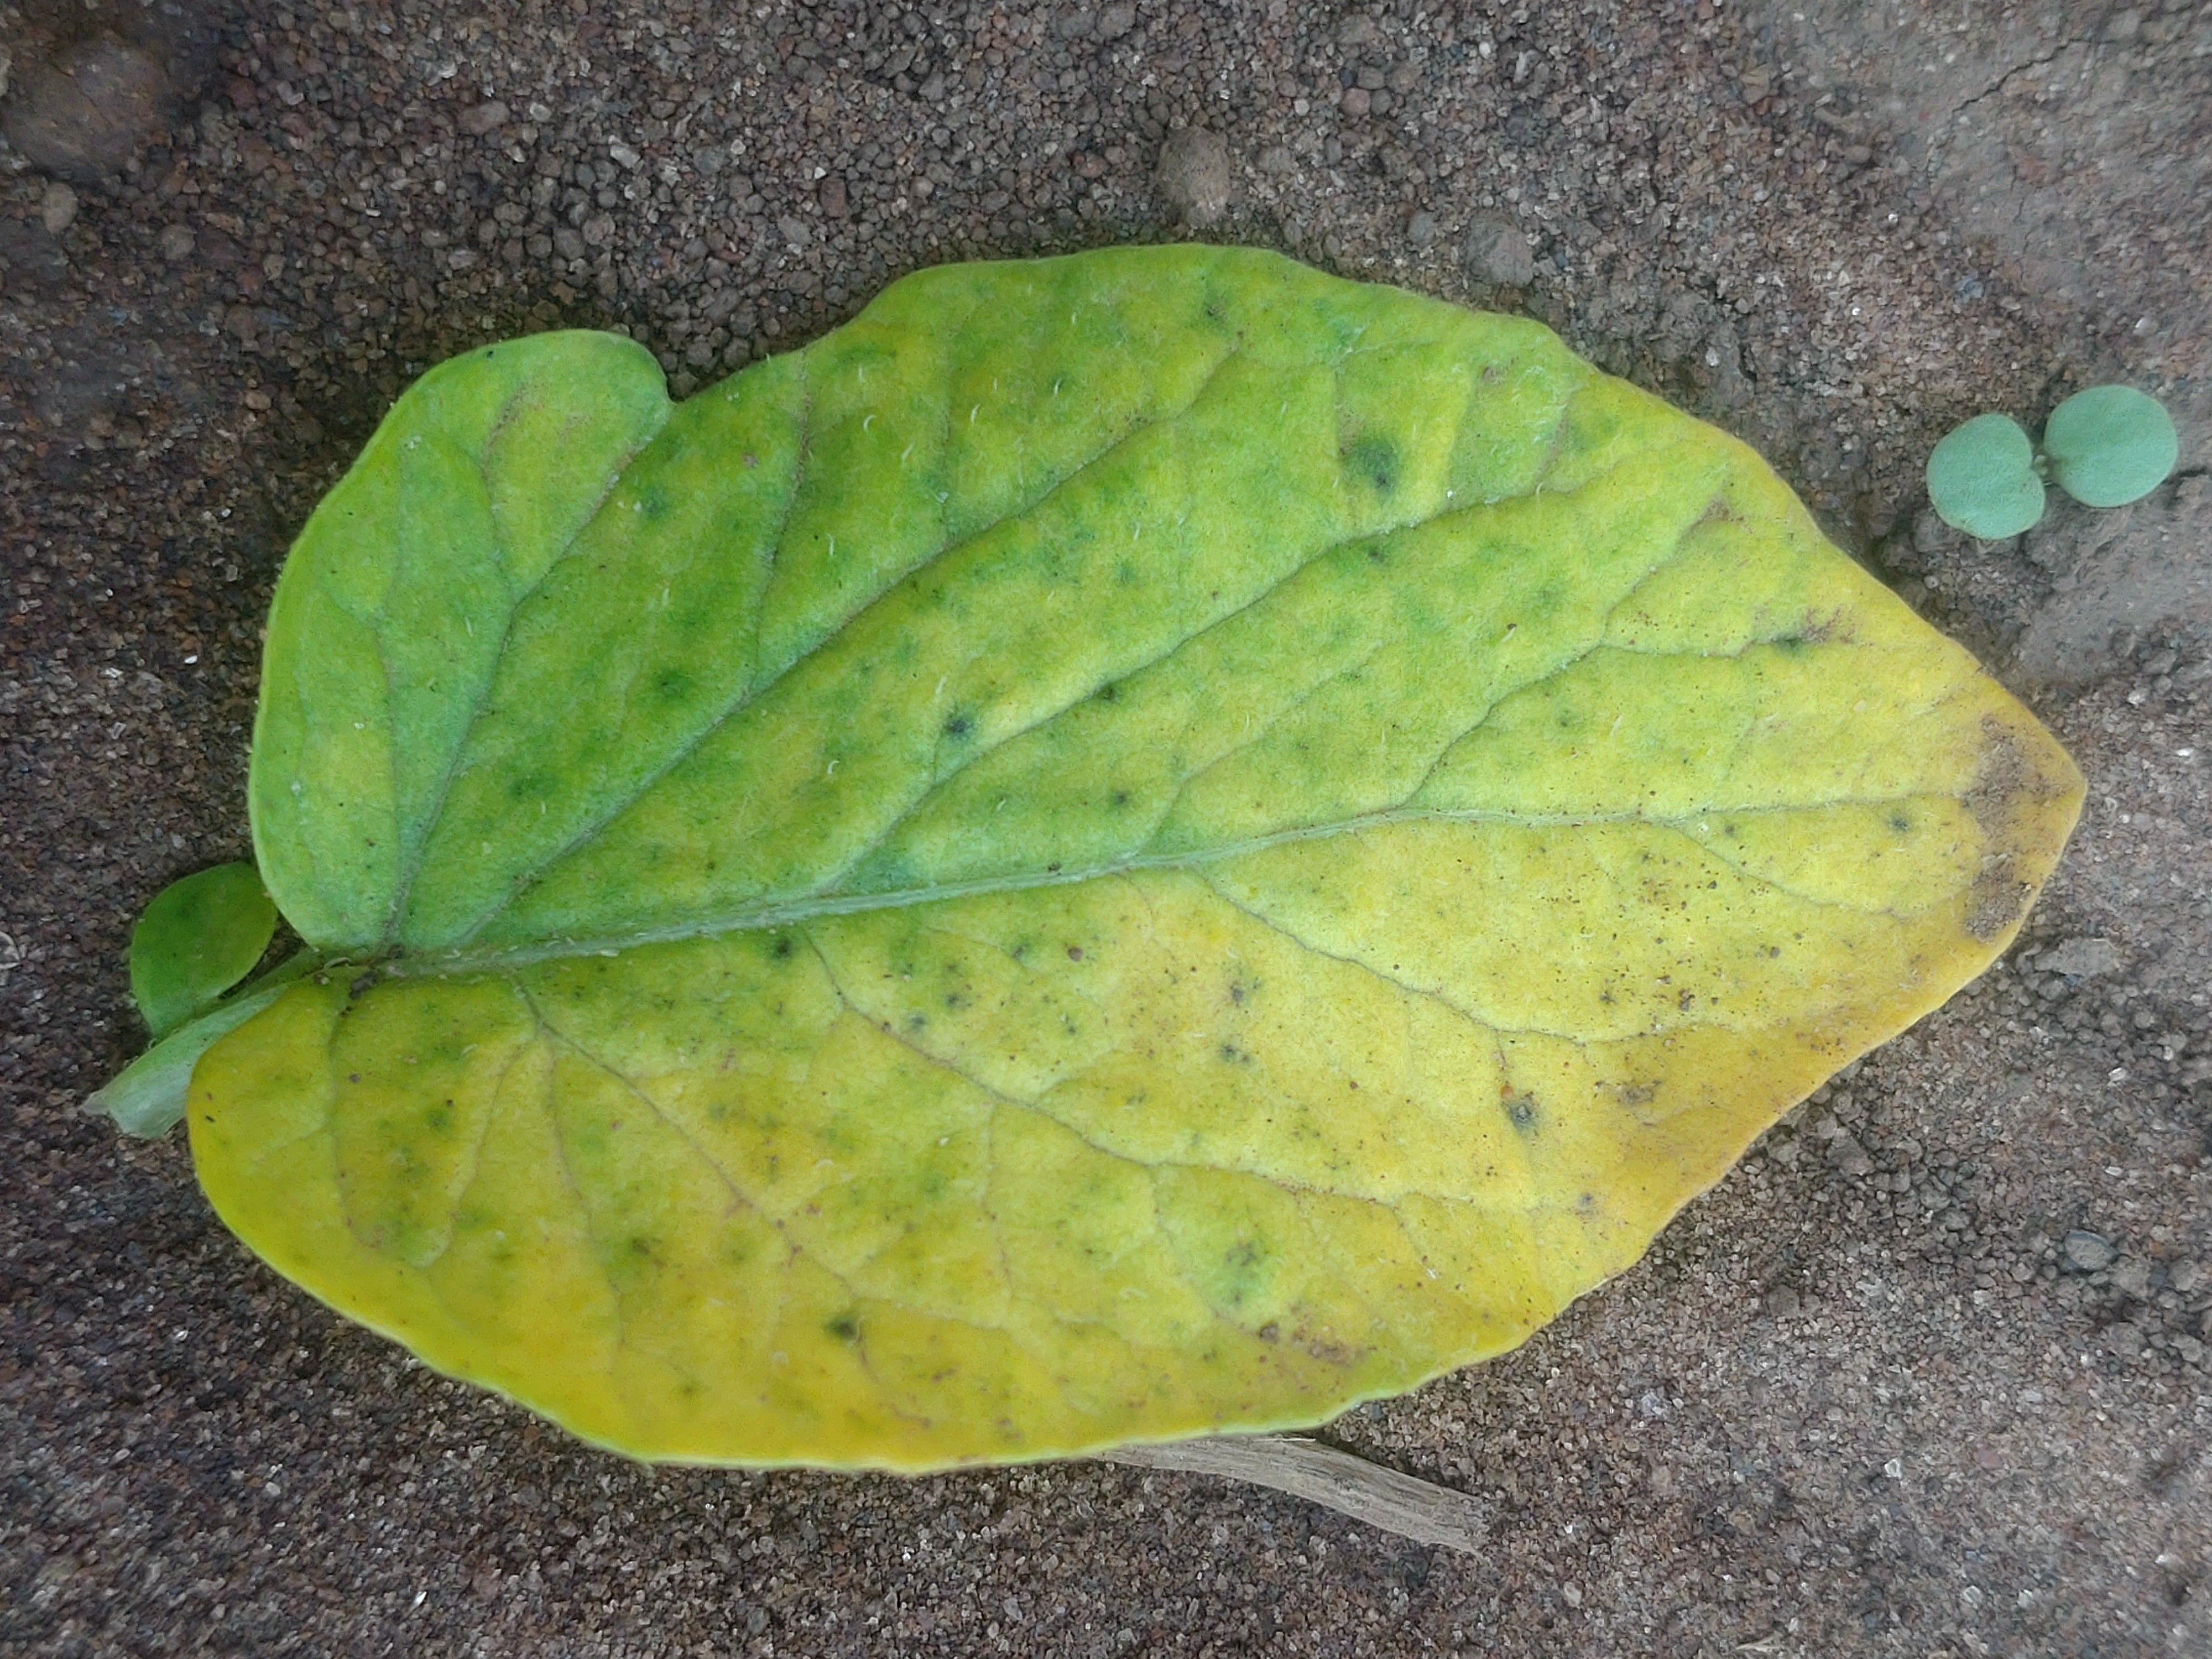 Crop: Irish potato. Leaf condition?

late blight
